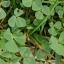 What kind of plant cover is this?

unstructured weed
